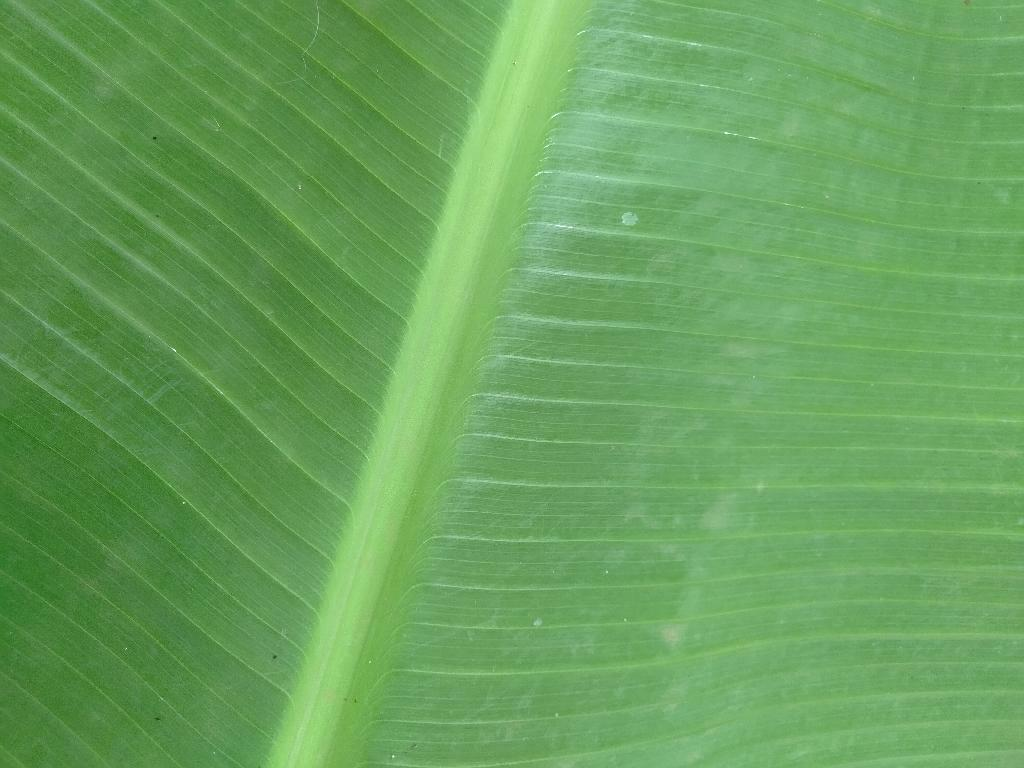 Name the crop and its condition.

banana, healthy
